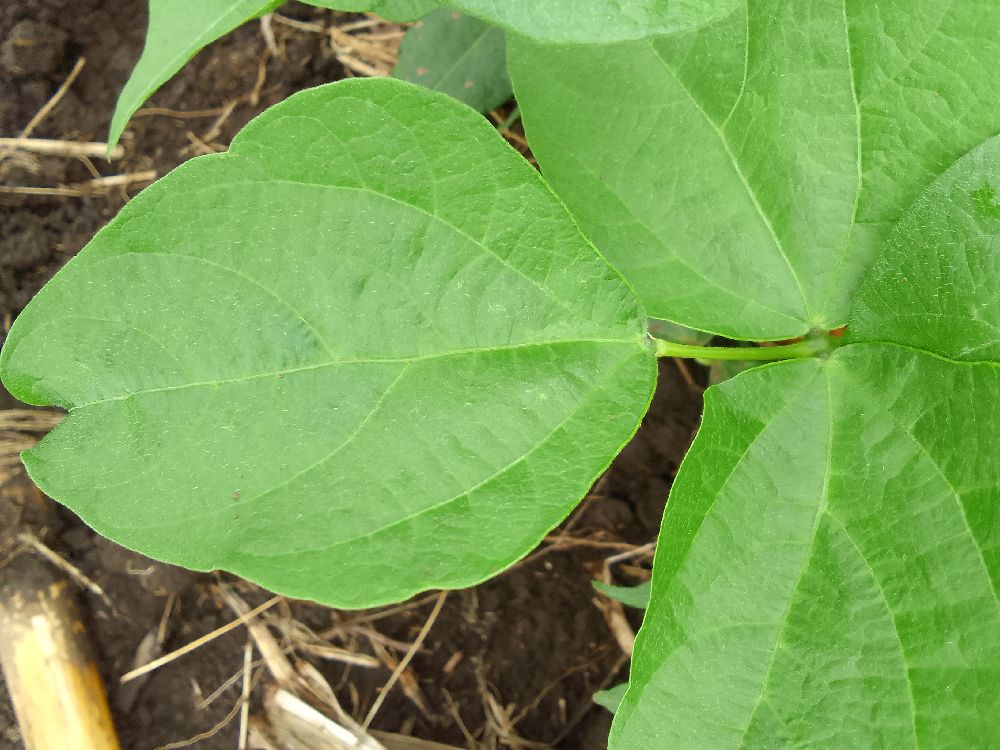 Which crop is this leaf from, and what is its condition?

common bean, healthy
